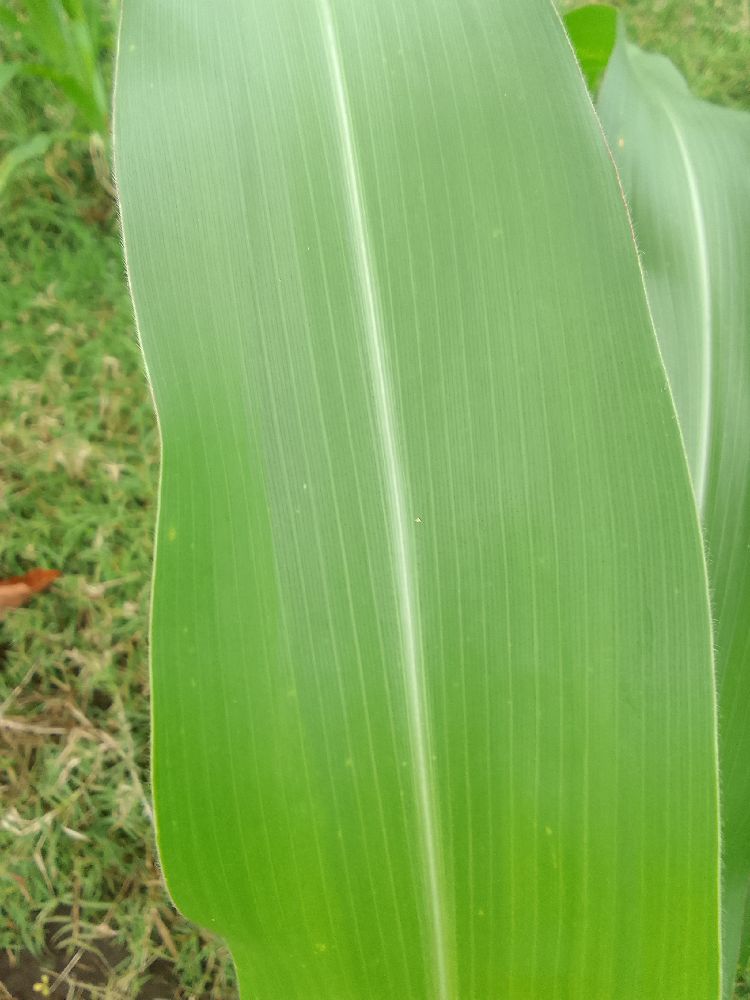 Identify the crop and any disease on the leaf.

maize, healthy
